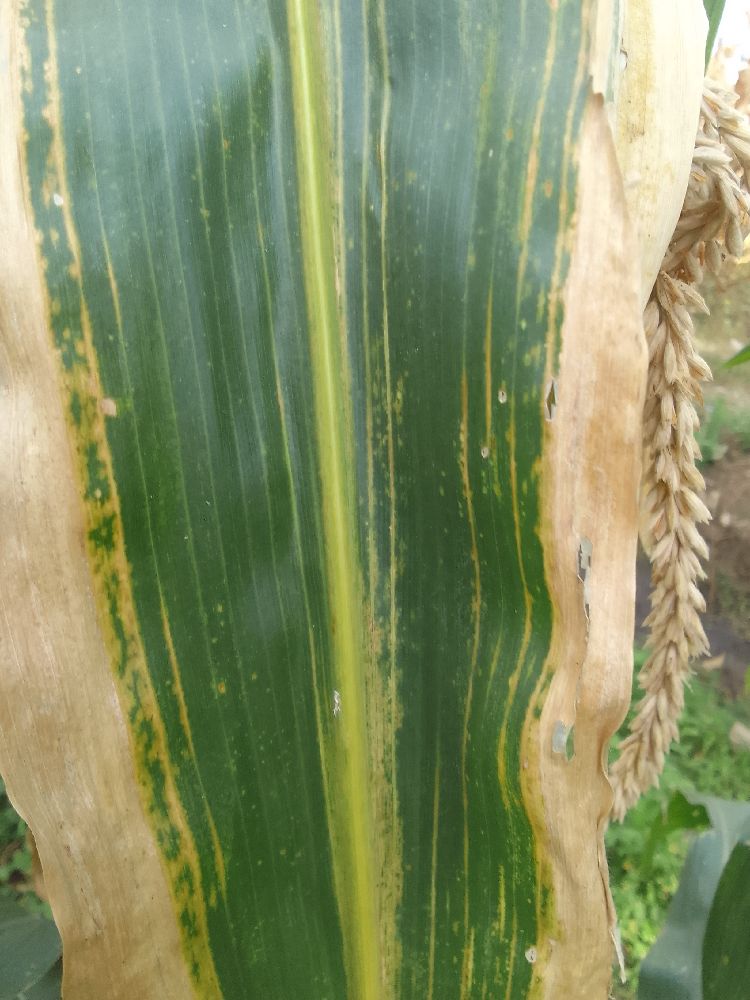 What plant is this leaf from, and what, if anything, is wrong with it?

maize, maize lethal necrosis
